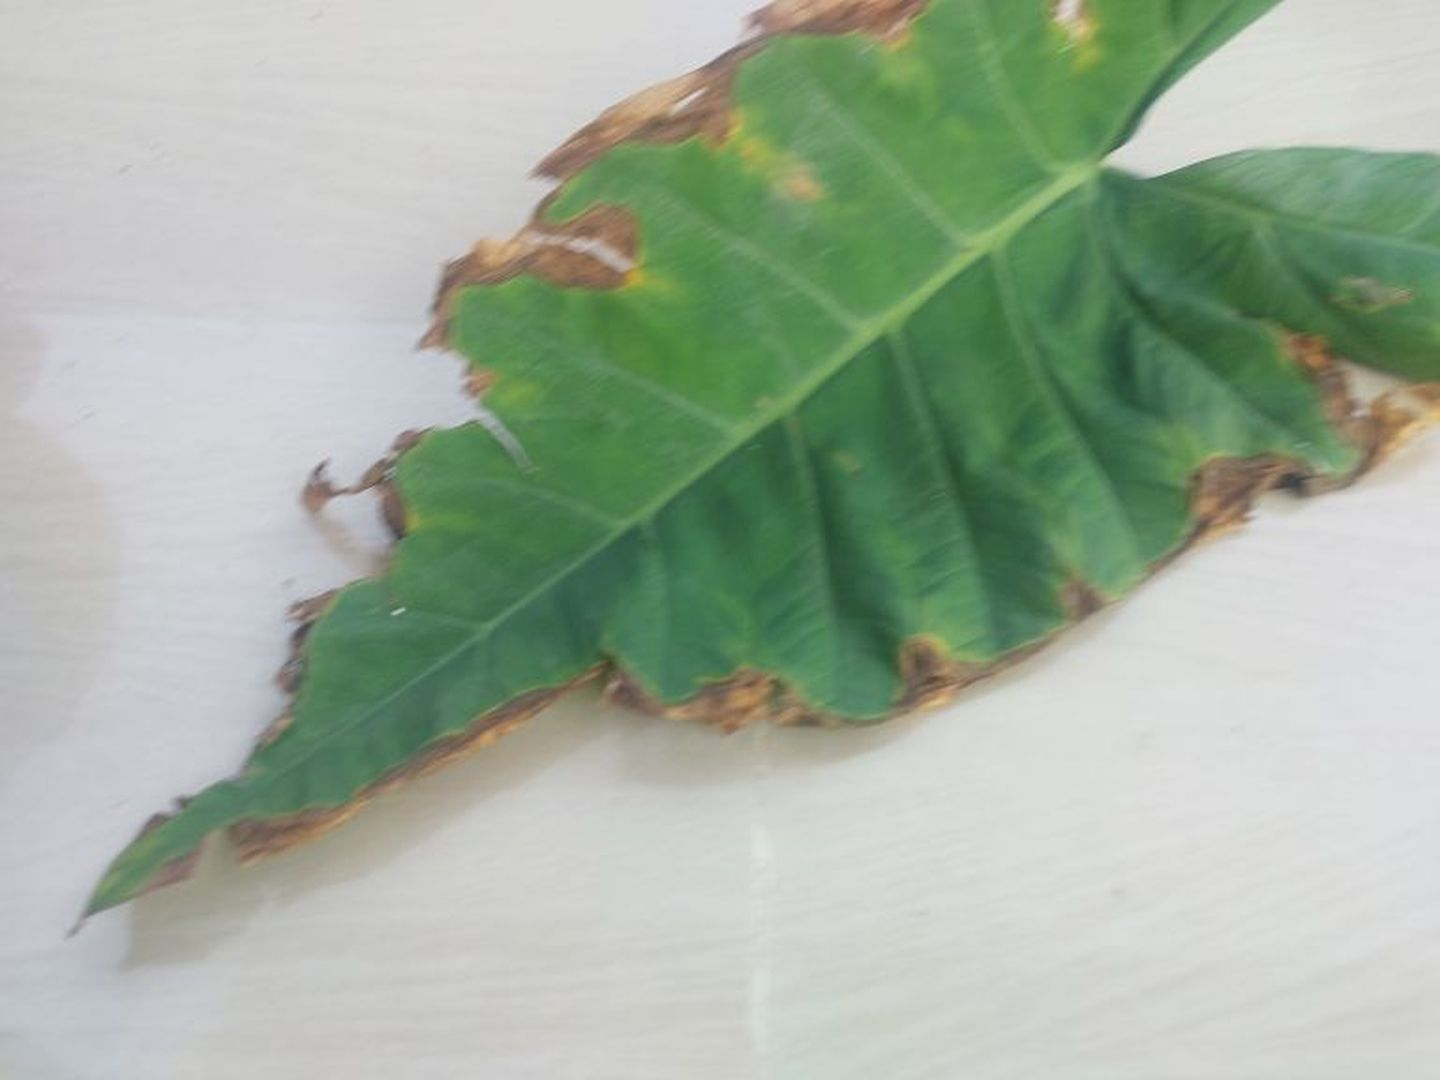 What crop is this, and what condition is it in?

taro, leaf blight
